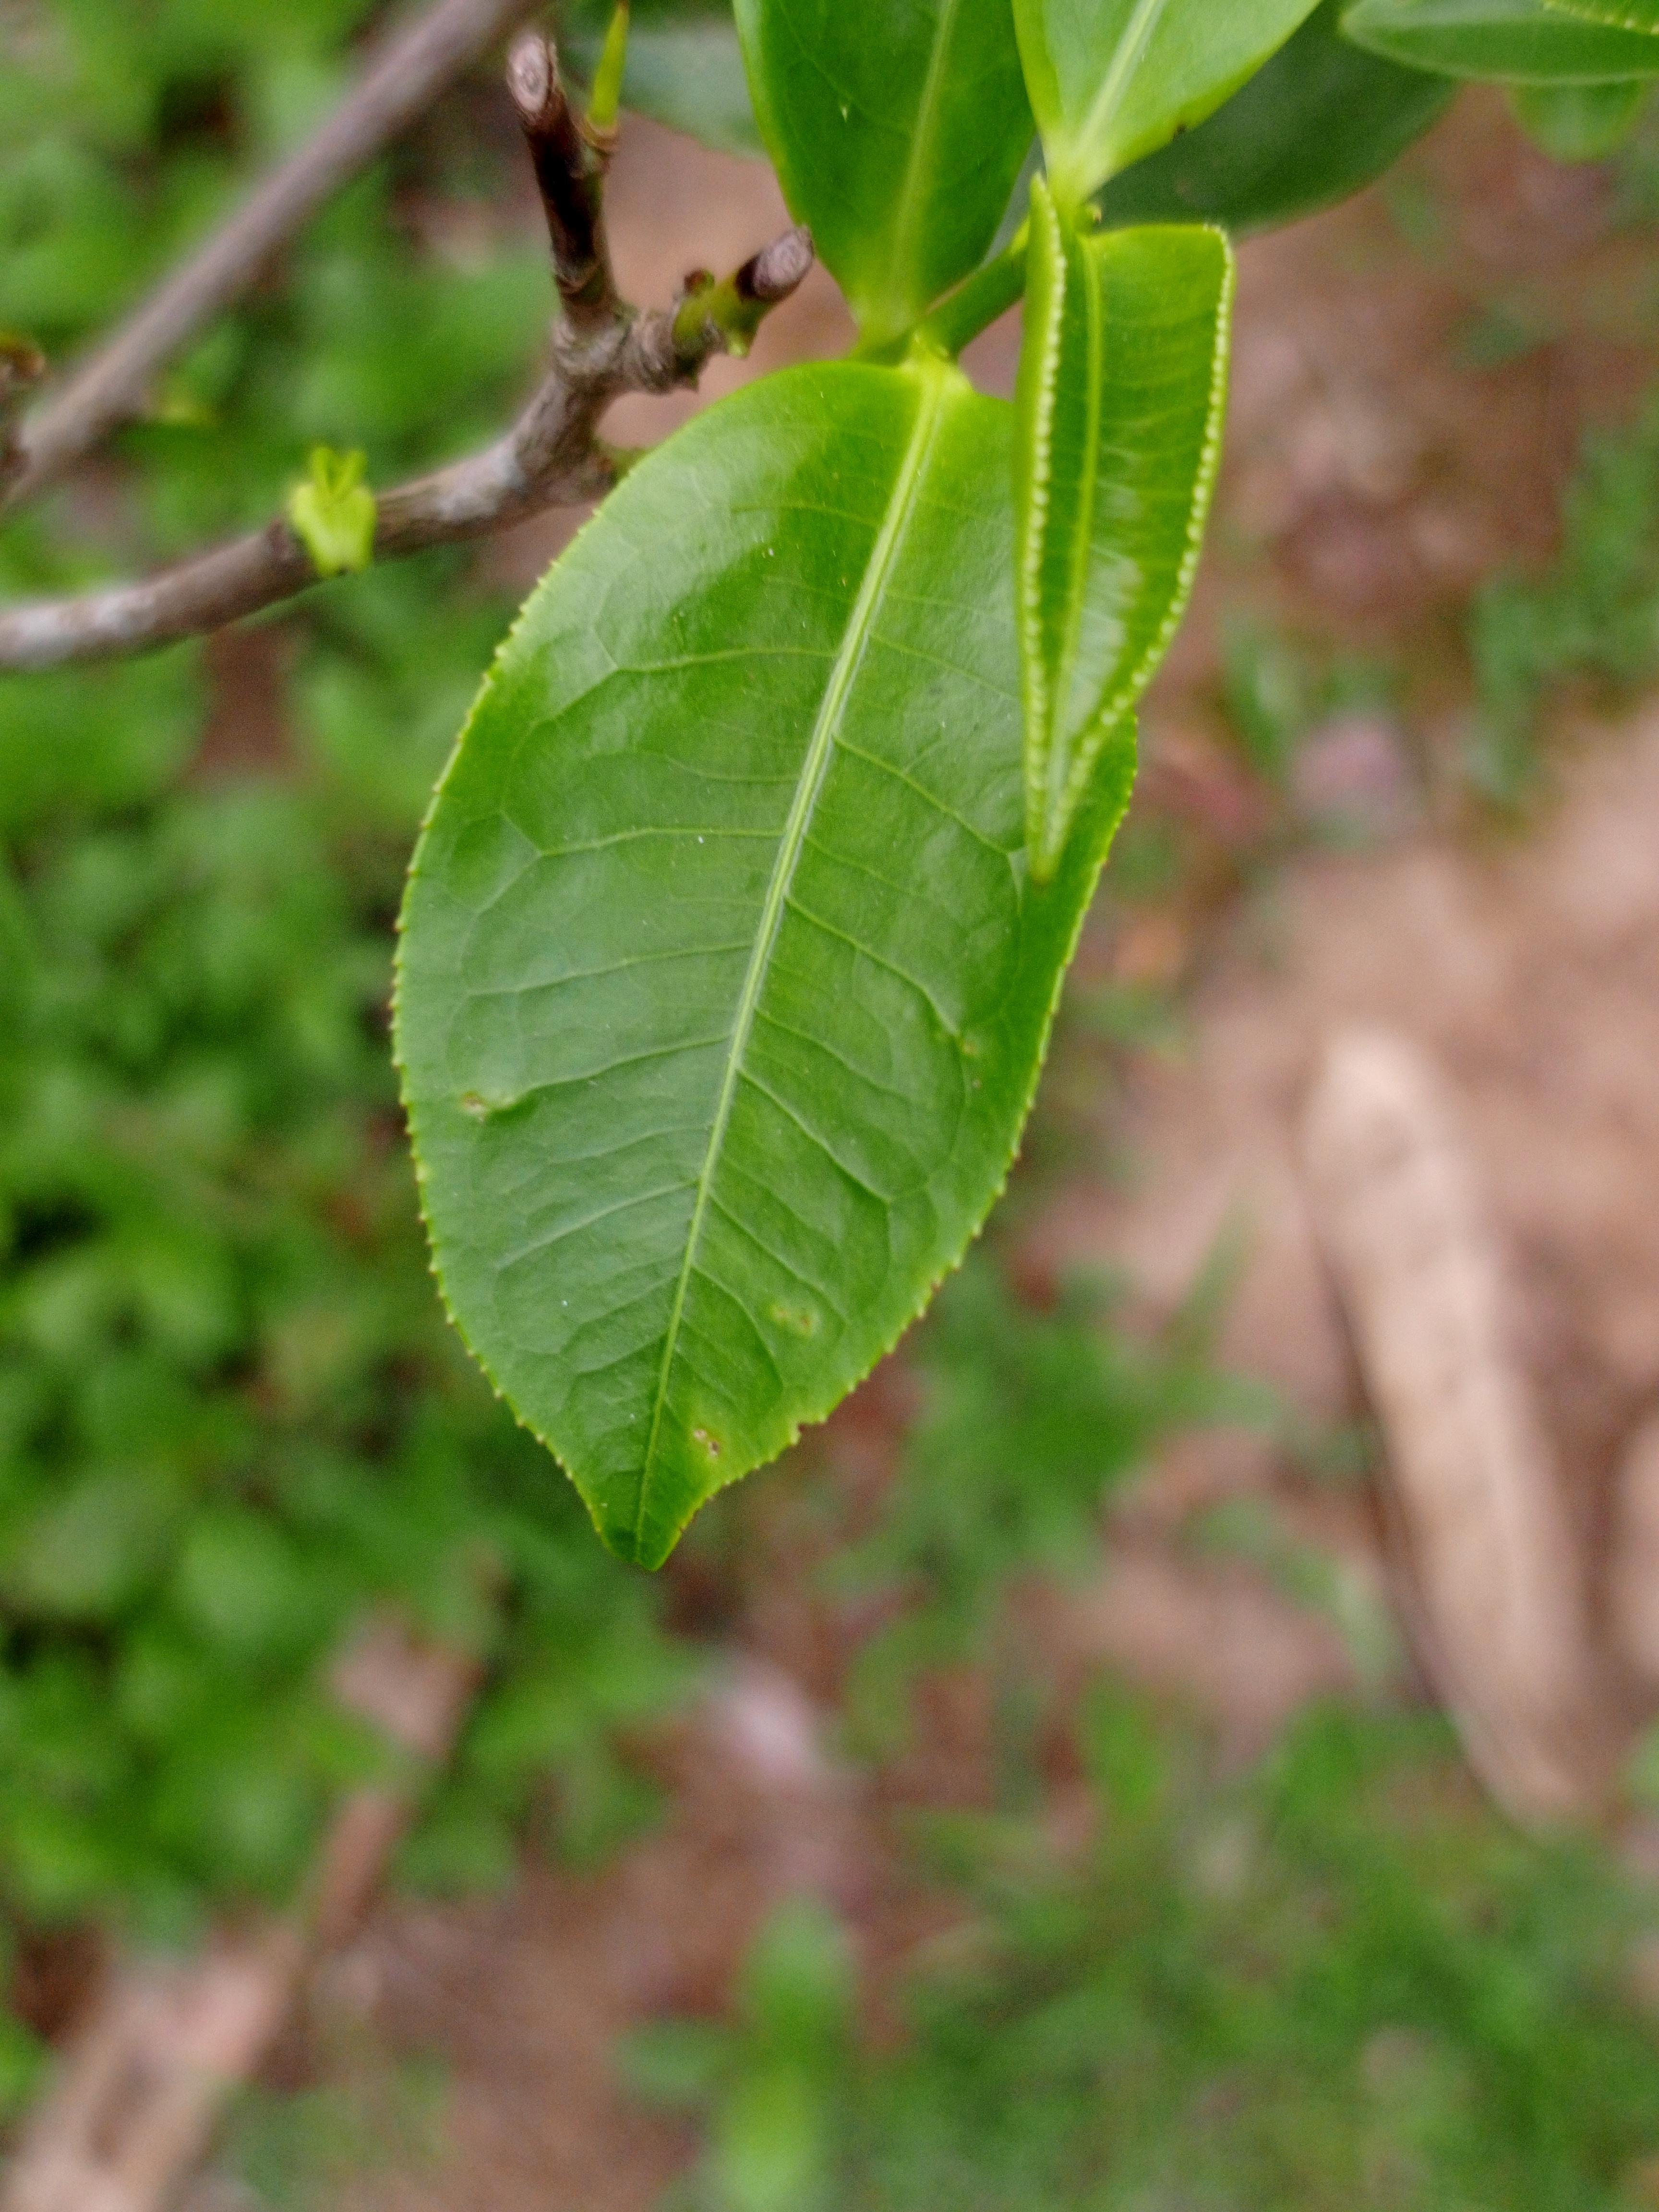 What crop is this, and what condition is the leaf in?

tea, healthy leaf
